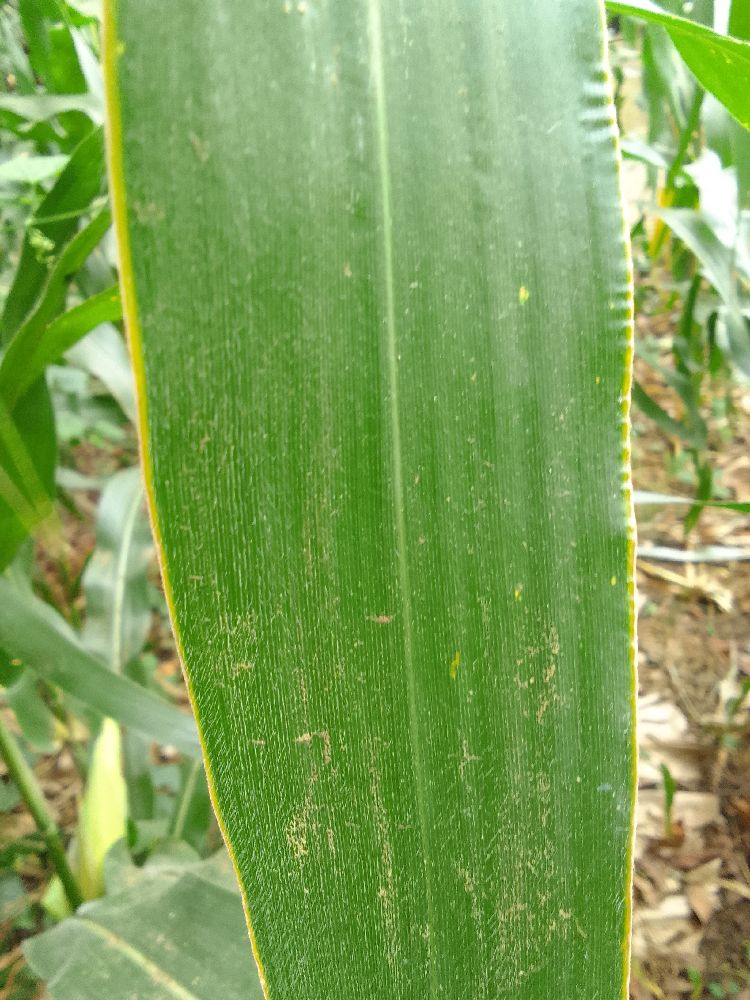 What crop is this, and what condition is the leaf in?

maize, healthy
